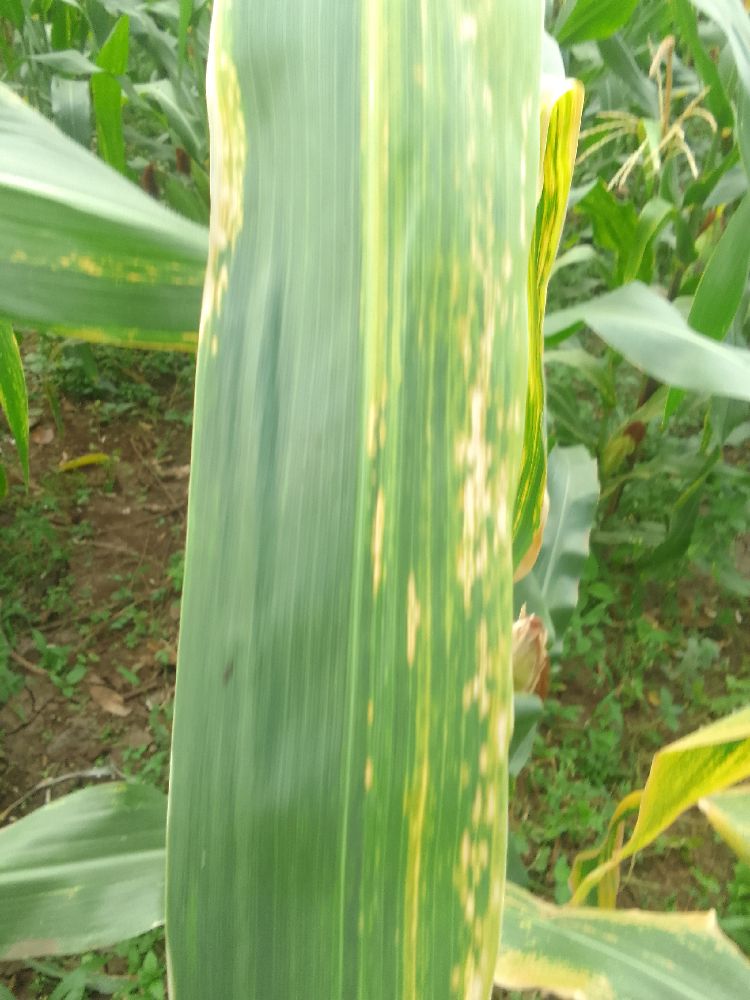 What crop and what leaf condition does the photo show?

maize, maize lethal necrosis
